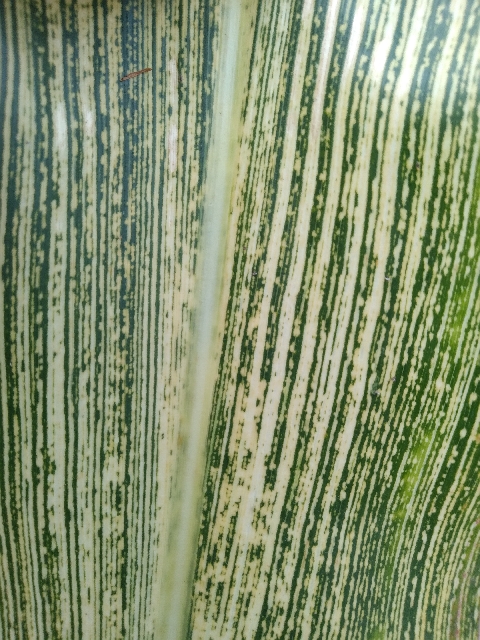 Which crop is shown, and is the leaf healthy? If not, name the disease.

maize, maize streak virus
